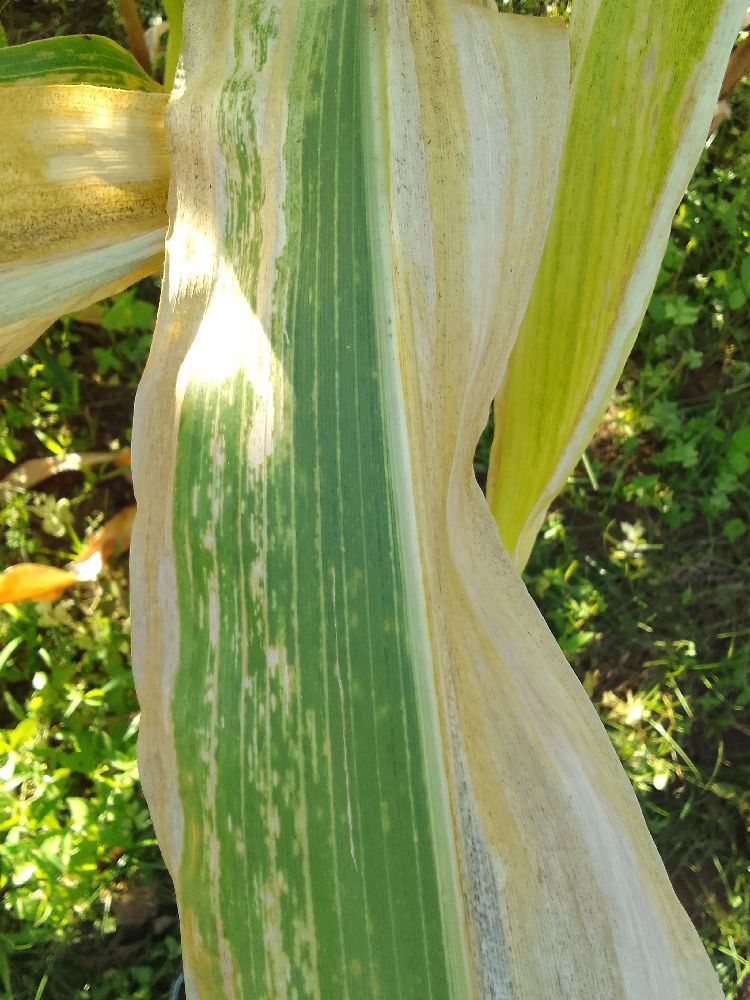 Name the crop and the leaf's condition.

maize, maize lethal necrosis
